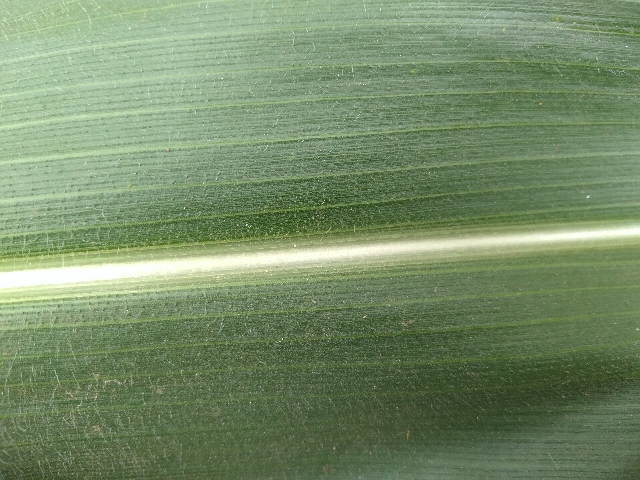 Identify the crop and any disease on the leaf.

maize, healthy
